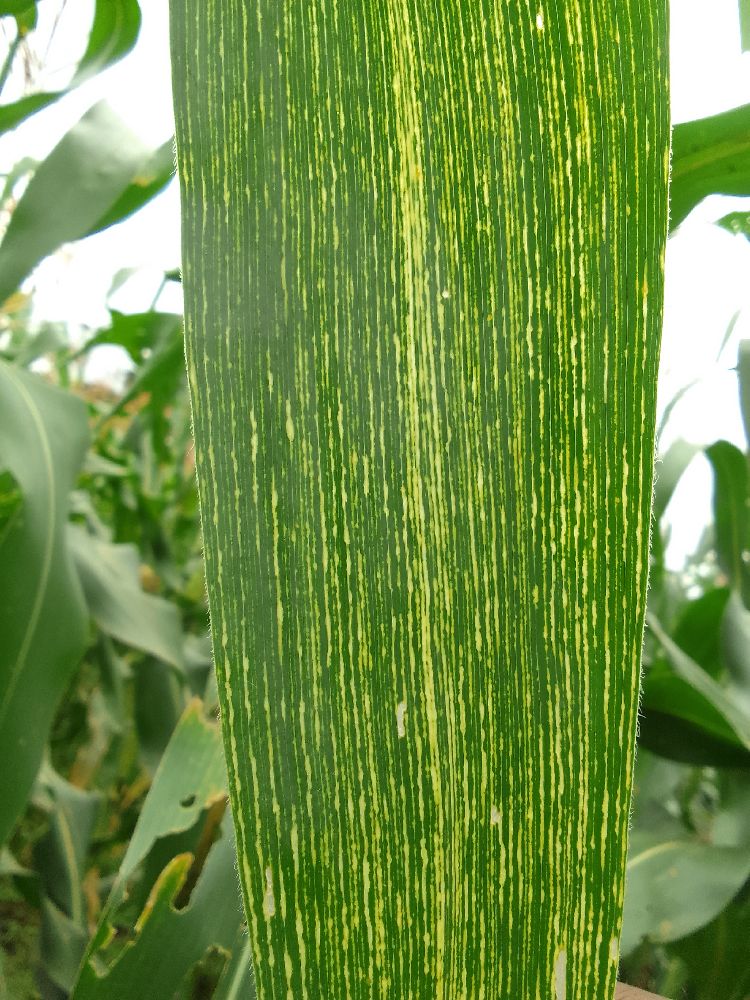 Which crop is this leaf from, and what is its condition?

maize, maize streak virus
